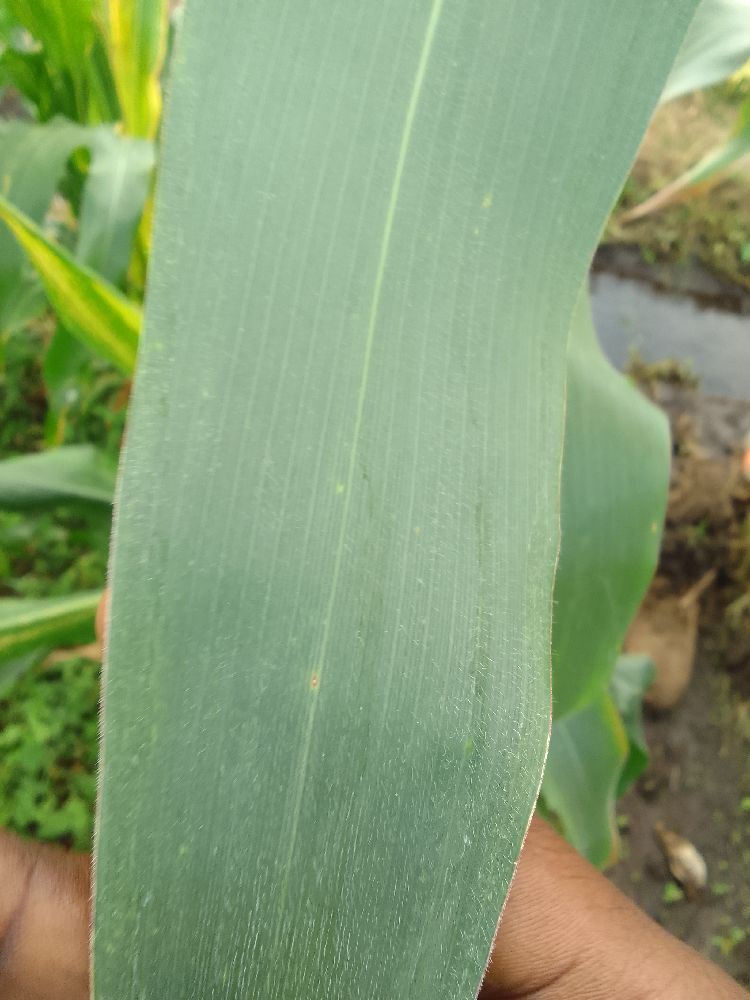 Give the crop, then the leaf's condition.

maize, healthy
